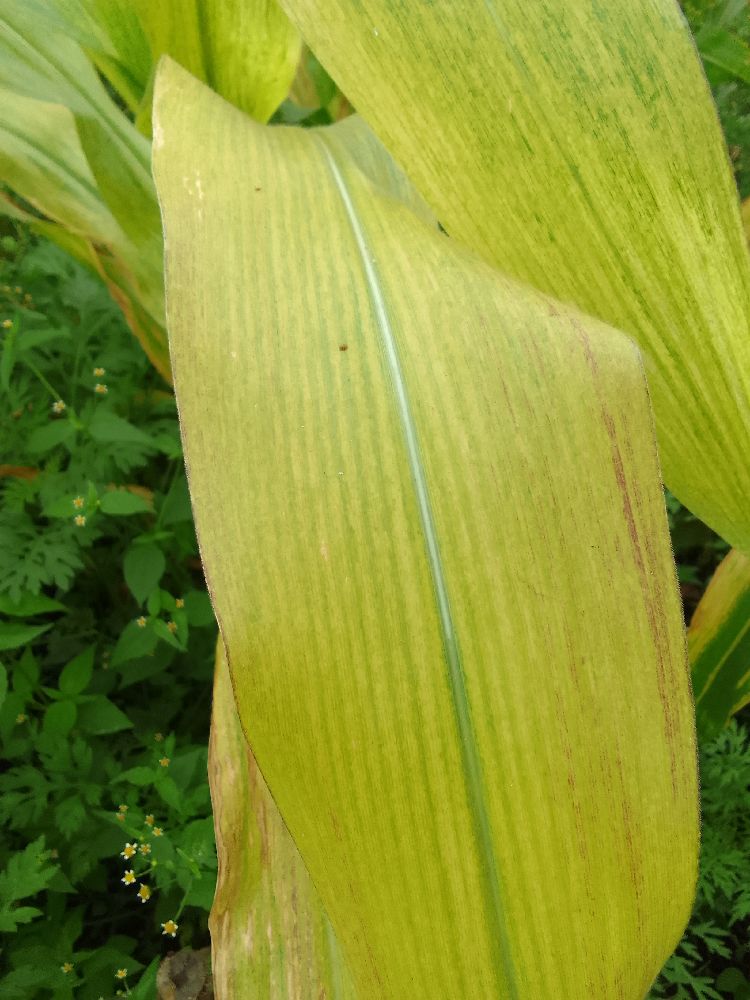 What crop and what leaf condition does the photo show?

maize, maize lethal necrosis
